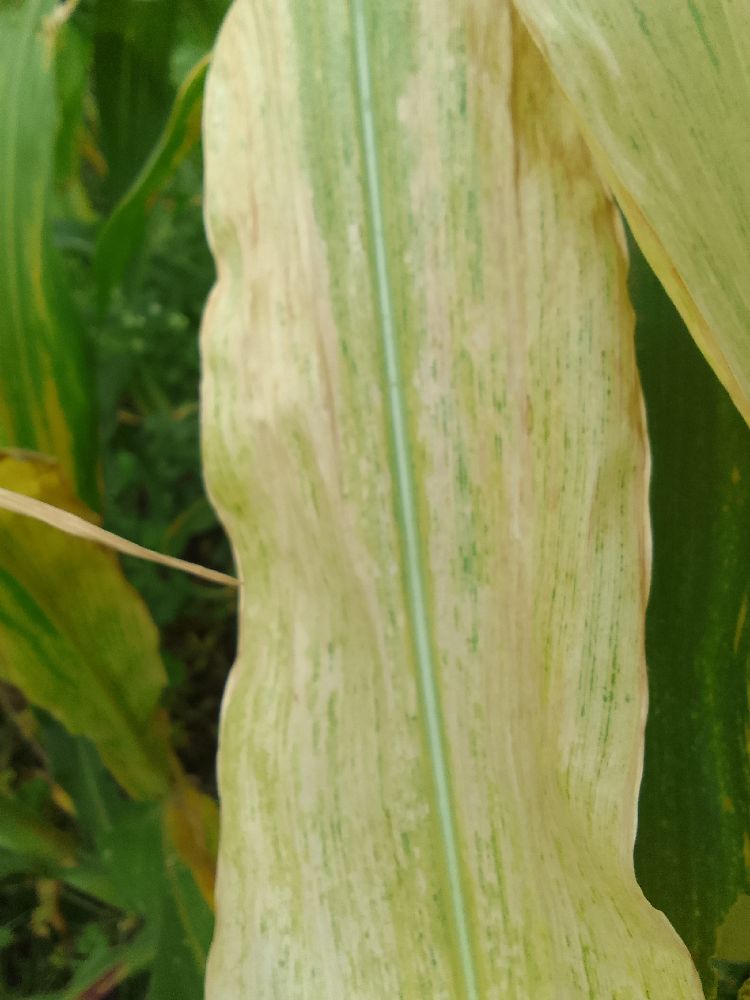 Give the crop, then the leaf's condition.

maize, maize lethal necrosis
